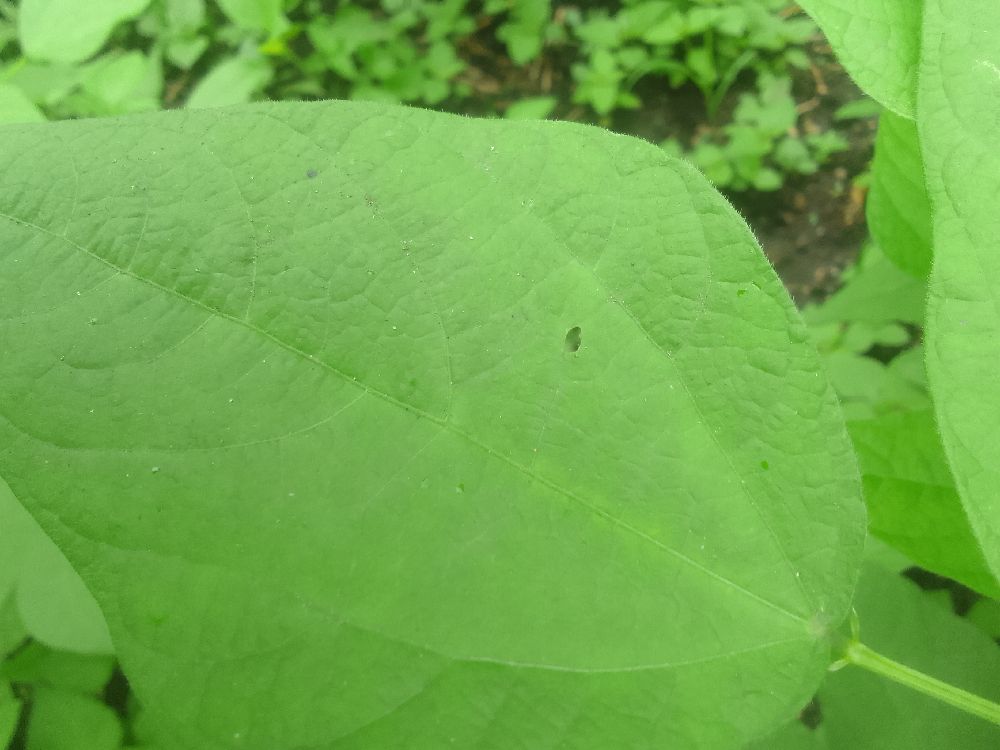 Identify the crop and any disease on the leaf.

common bean, healthy
